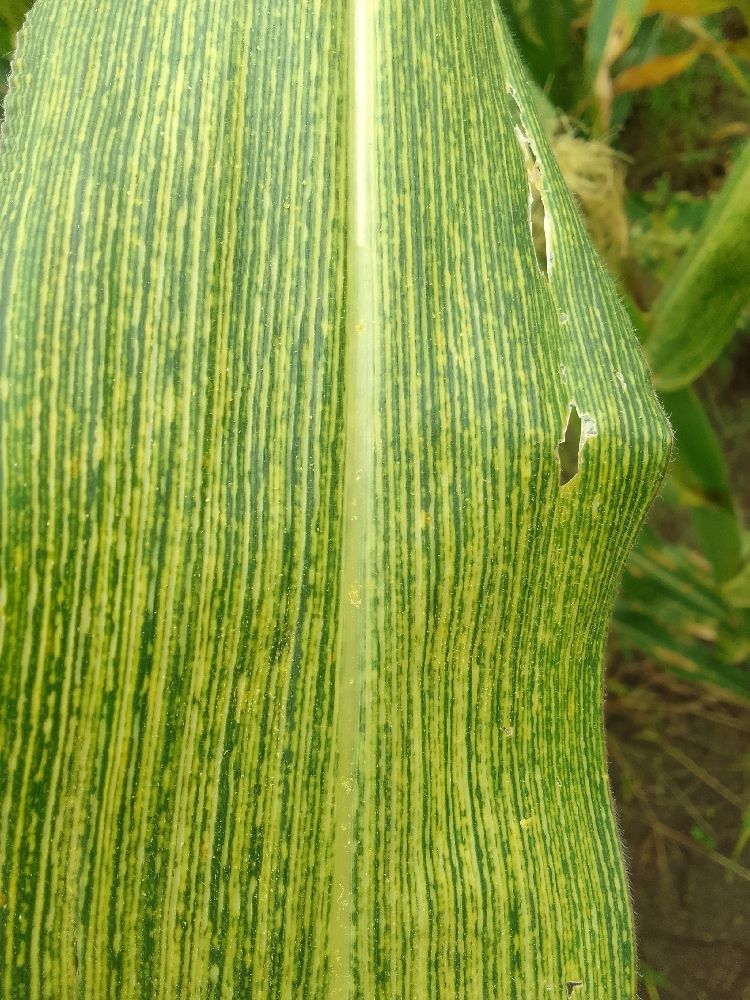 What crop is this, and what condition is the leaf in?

maize, maize streak virus
